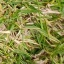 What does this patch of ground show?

grass
